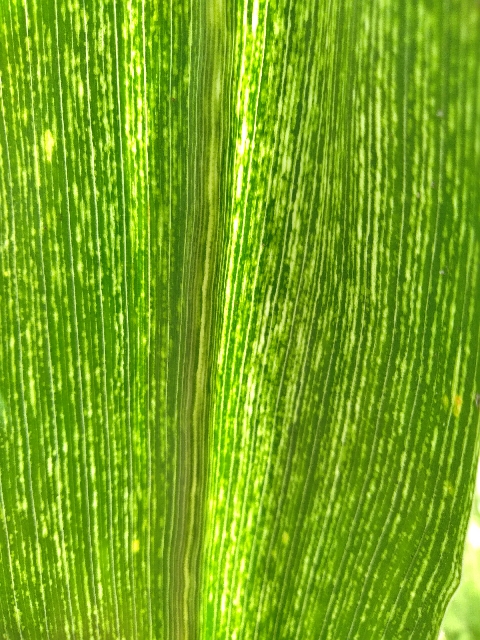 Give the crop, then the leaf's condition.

maize, maize streak virus
